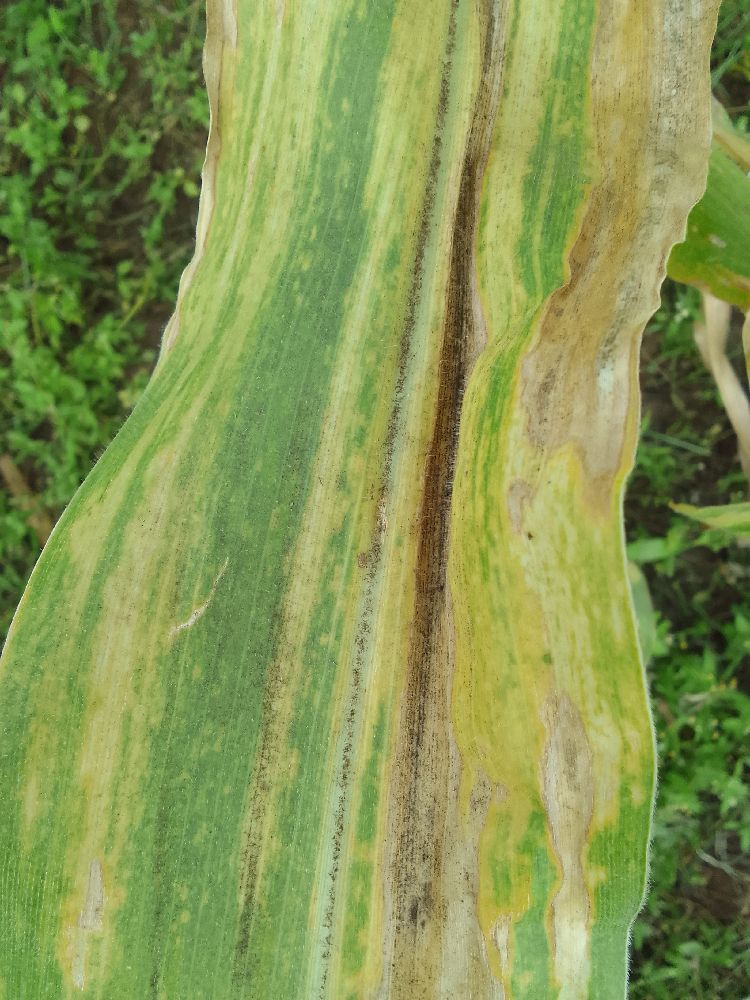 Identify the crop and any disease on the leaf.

maize, maize lethal necrosis
